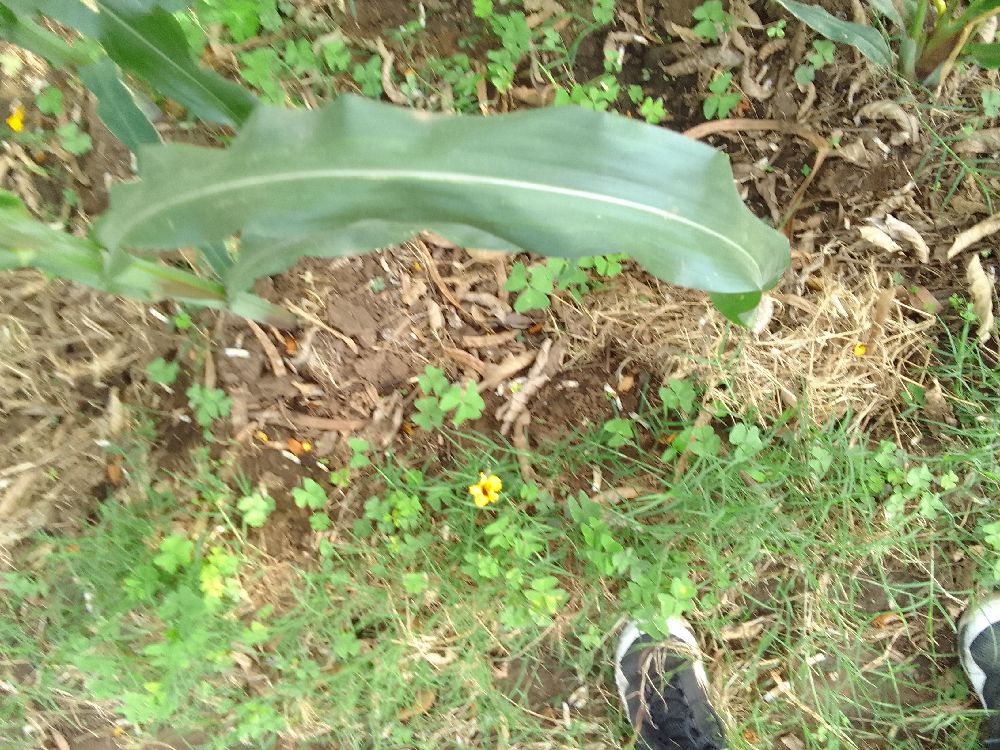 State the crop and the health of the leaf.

maize, healthy
